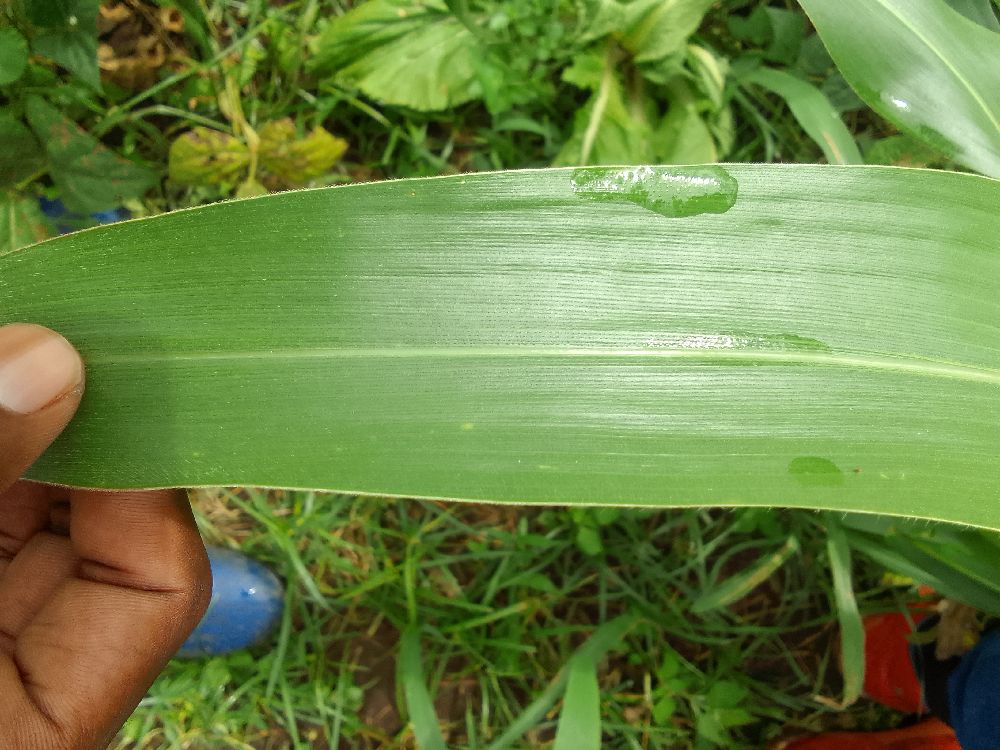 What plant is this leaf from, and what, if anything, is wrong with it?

maize, healthy
